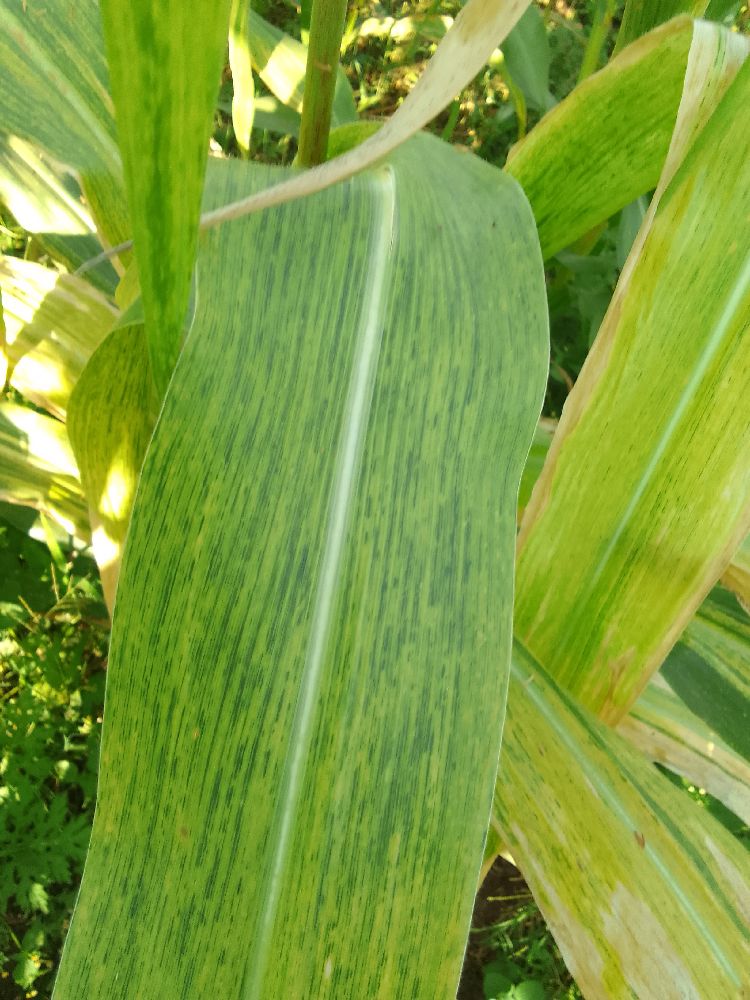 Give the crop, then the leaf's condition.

maize, maize lethal necrosis
